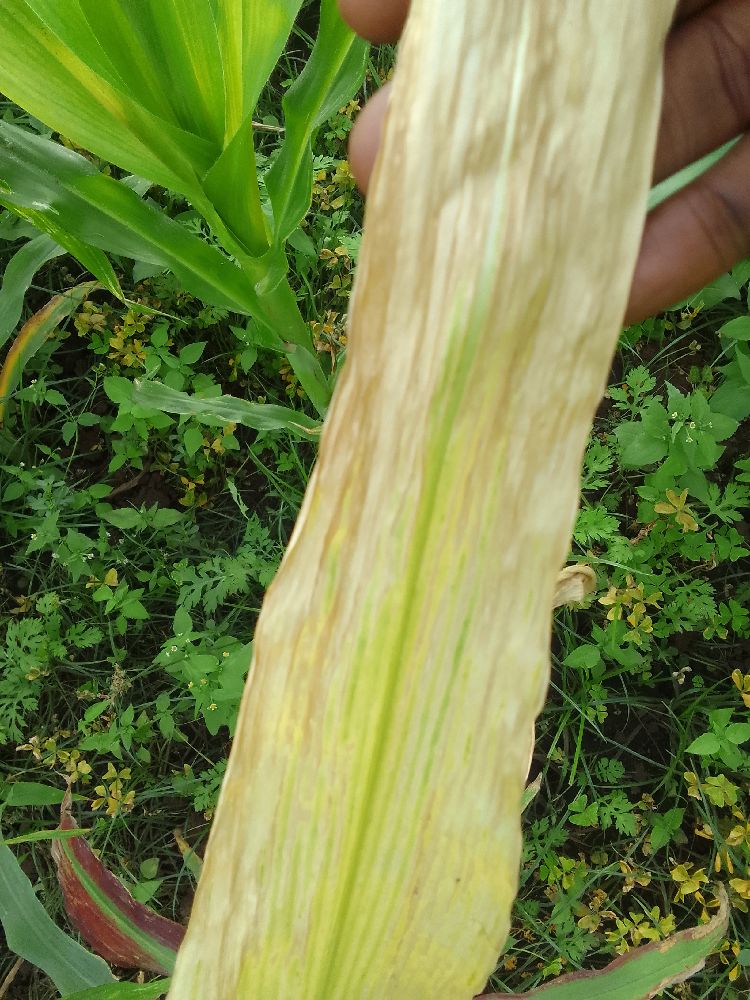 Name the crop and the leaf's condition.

maize, maize lethal necrosis
